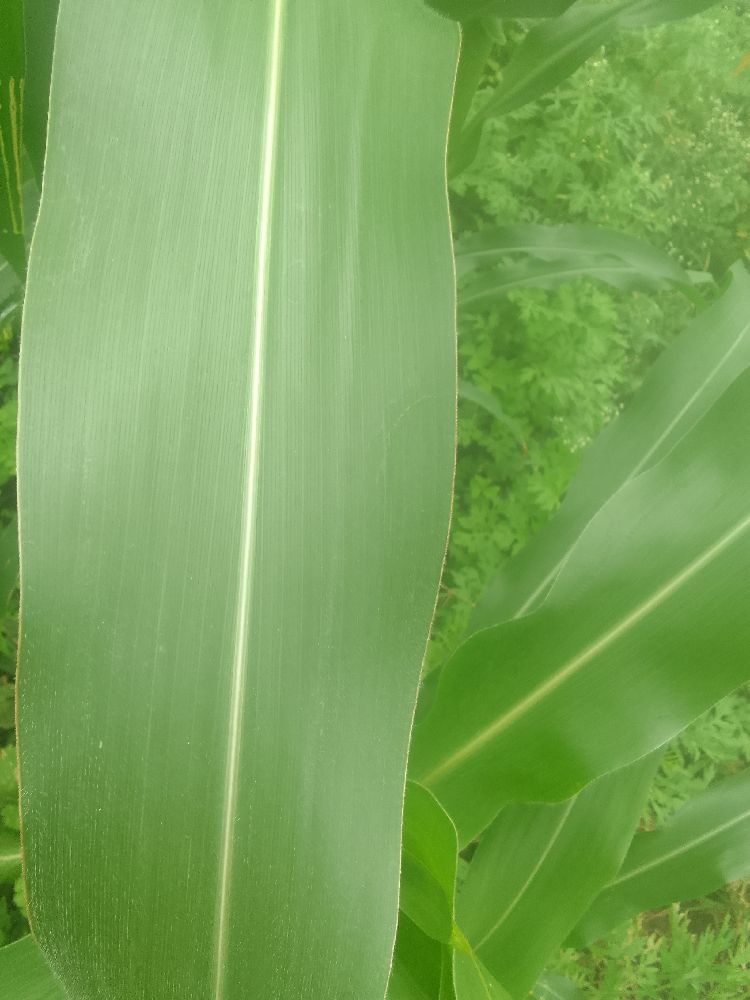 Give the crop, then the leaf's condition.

maize, healthy
